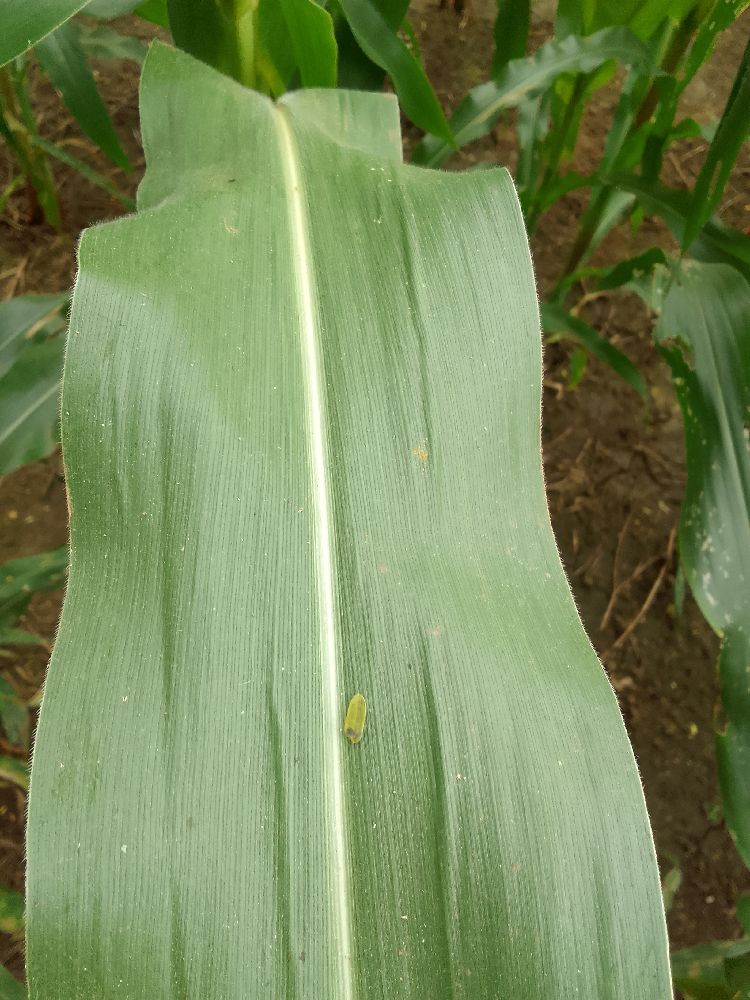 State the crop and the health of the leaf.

maize, healthy
